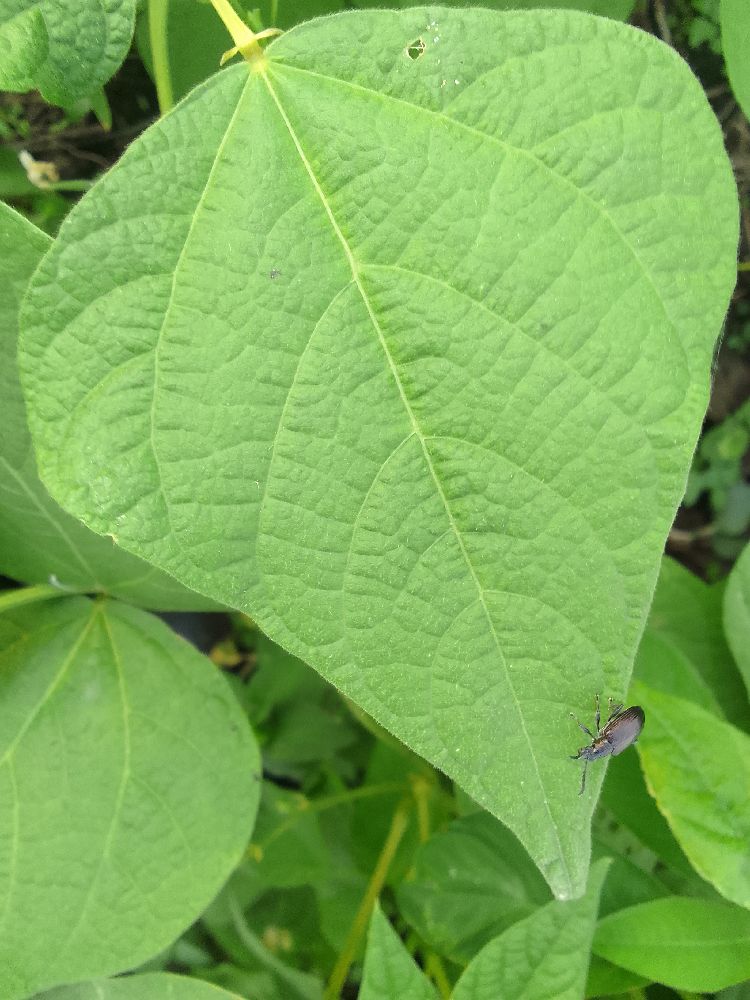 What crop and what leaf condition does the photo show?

common bean, healthy
